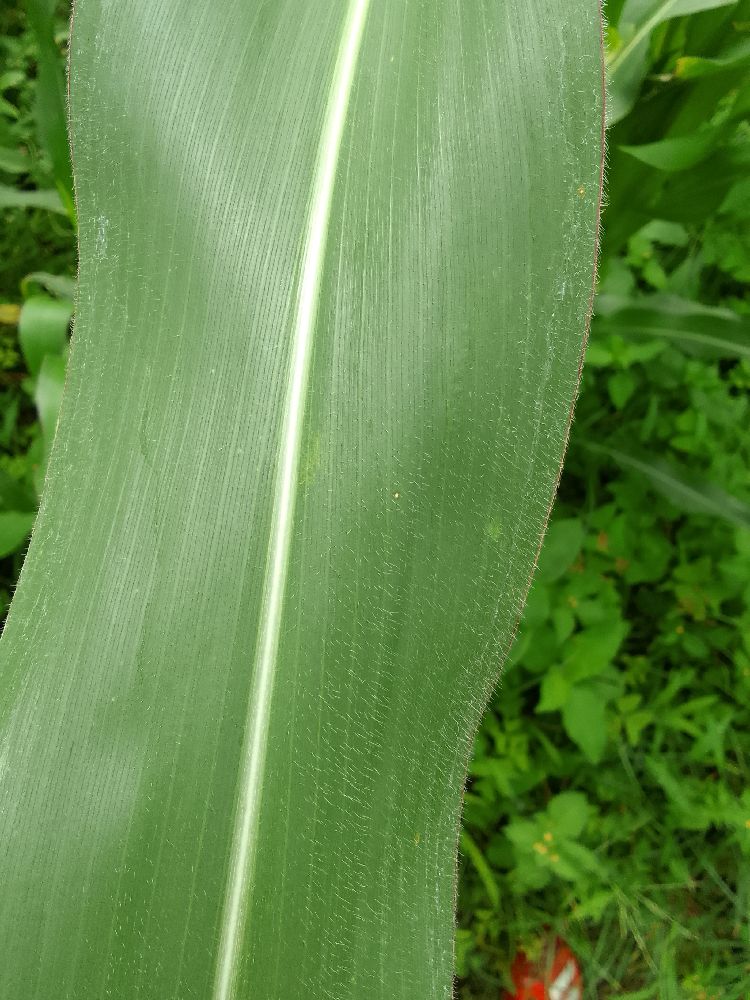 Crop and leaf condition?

maize, healthy
